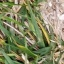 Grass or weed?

grass
